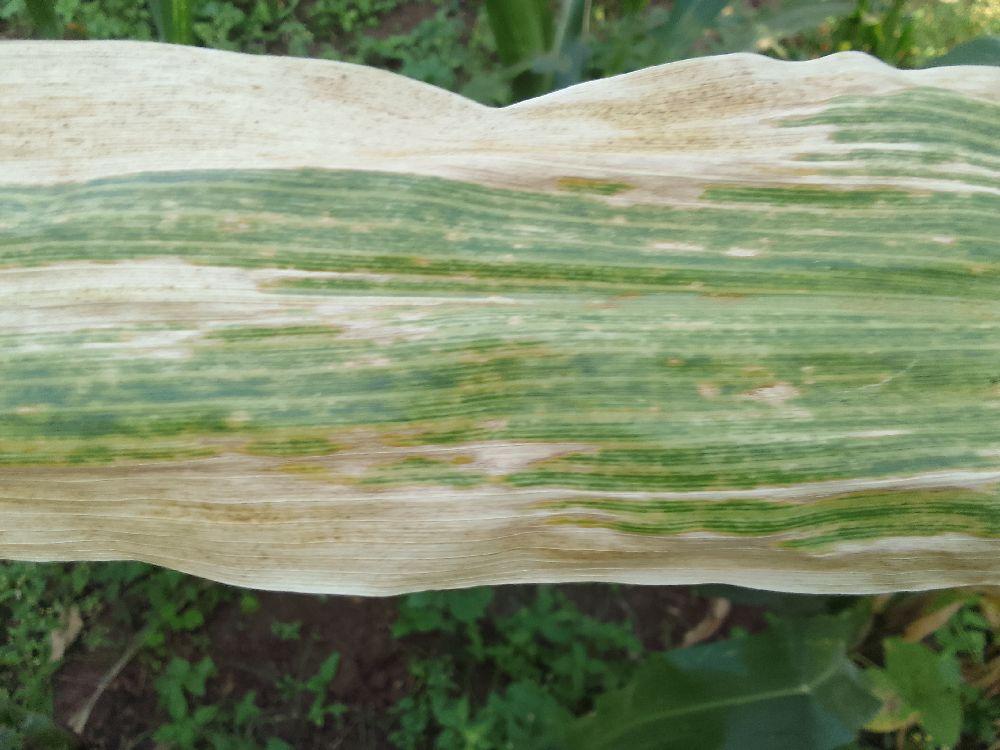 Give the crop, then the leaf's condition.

maize, maize lethal necrosis
